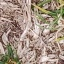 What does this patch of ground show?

grass
